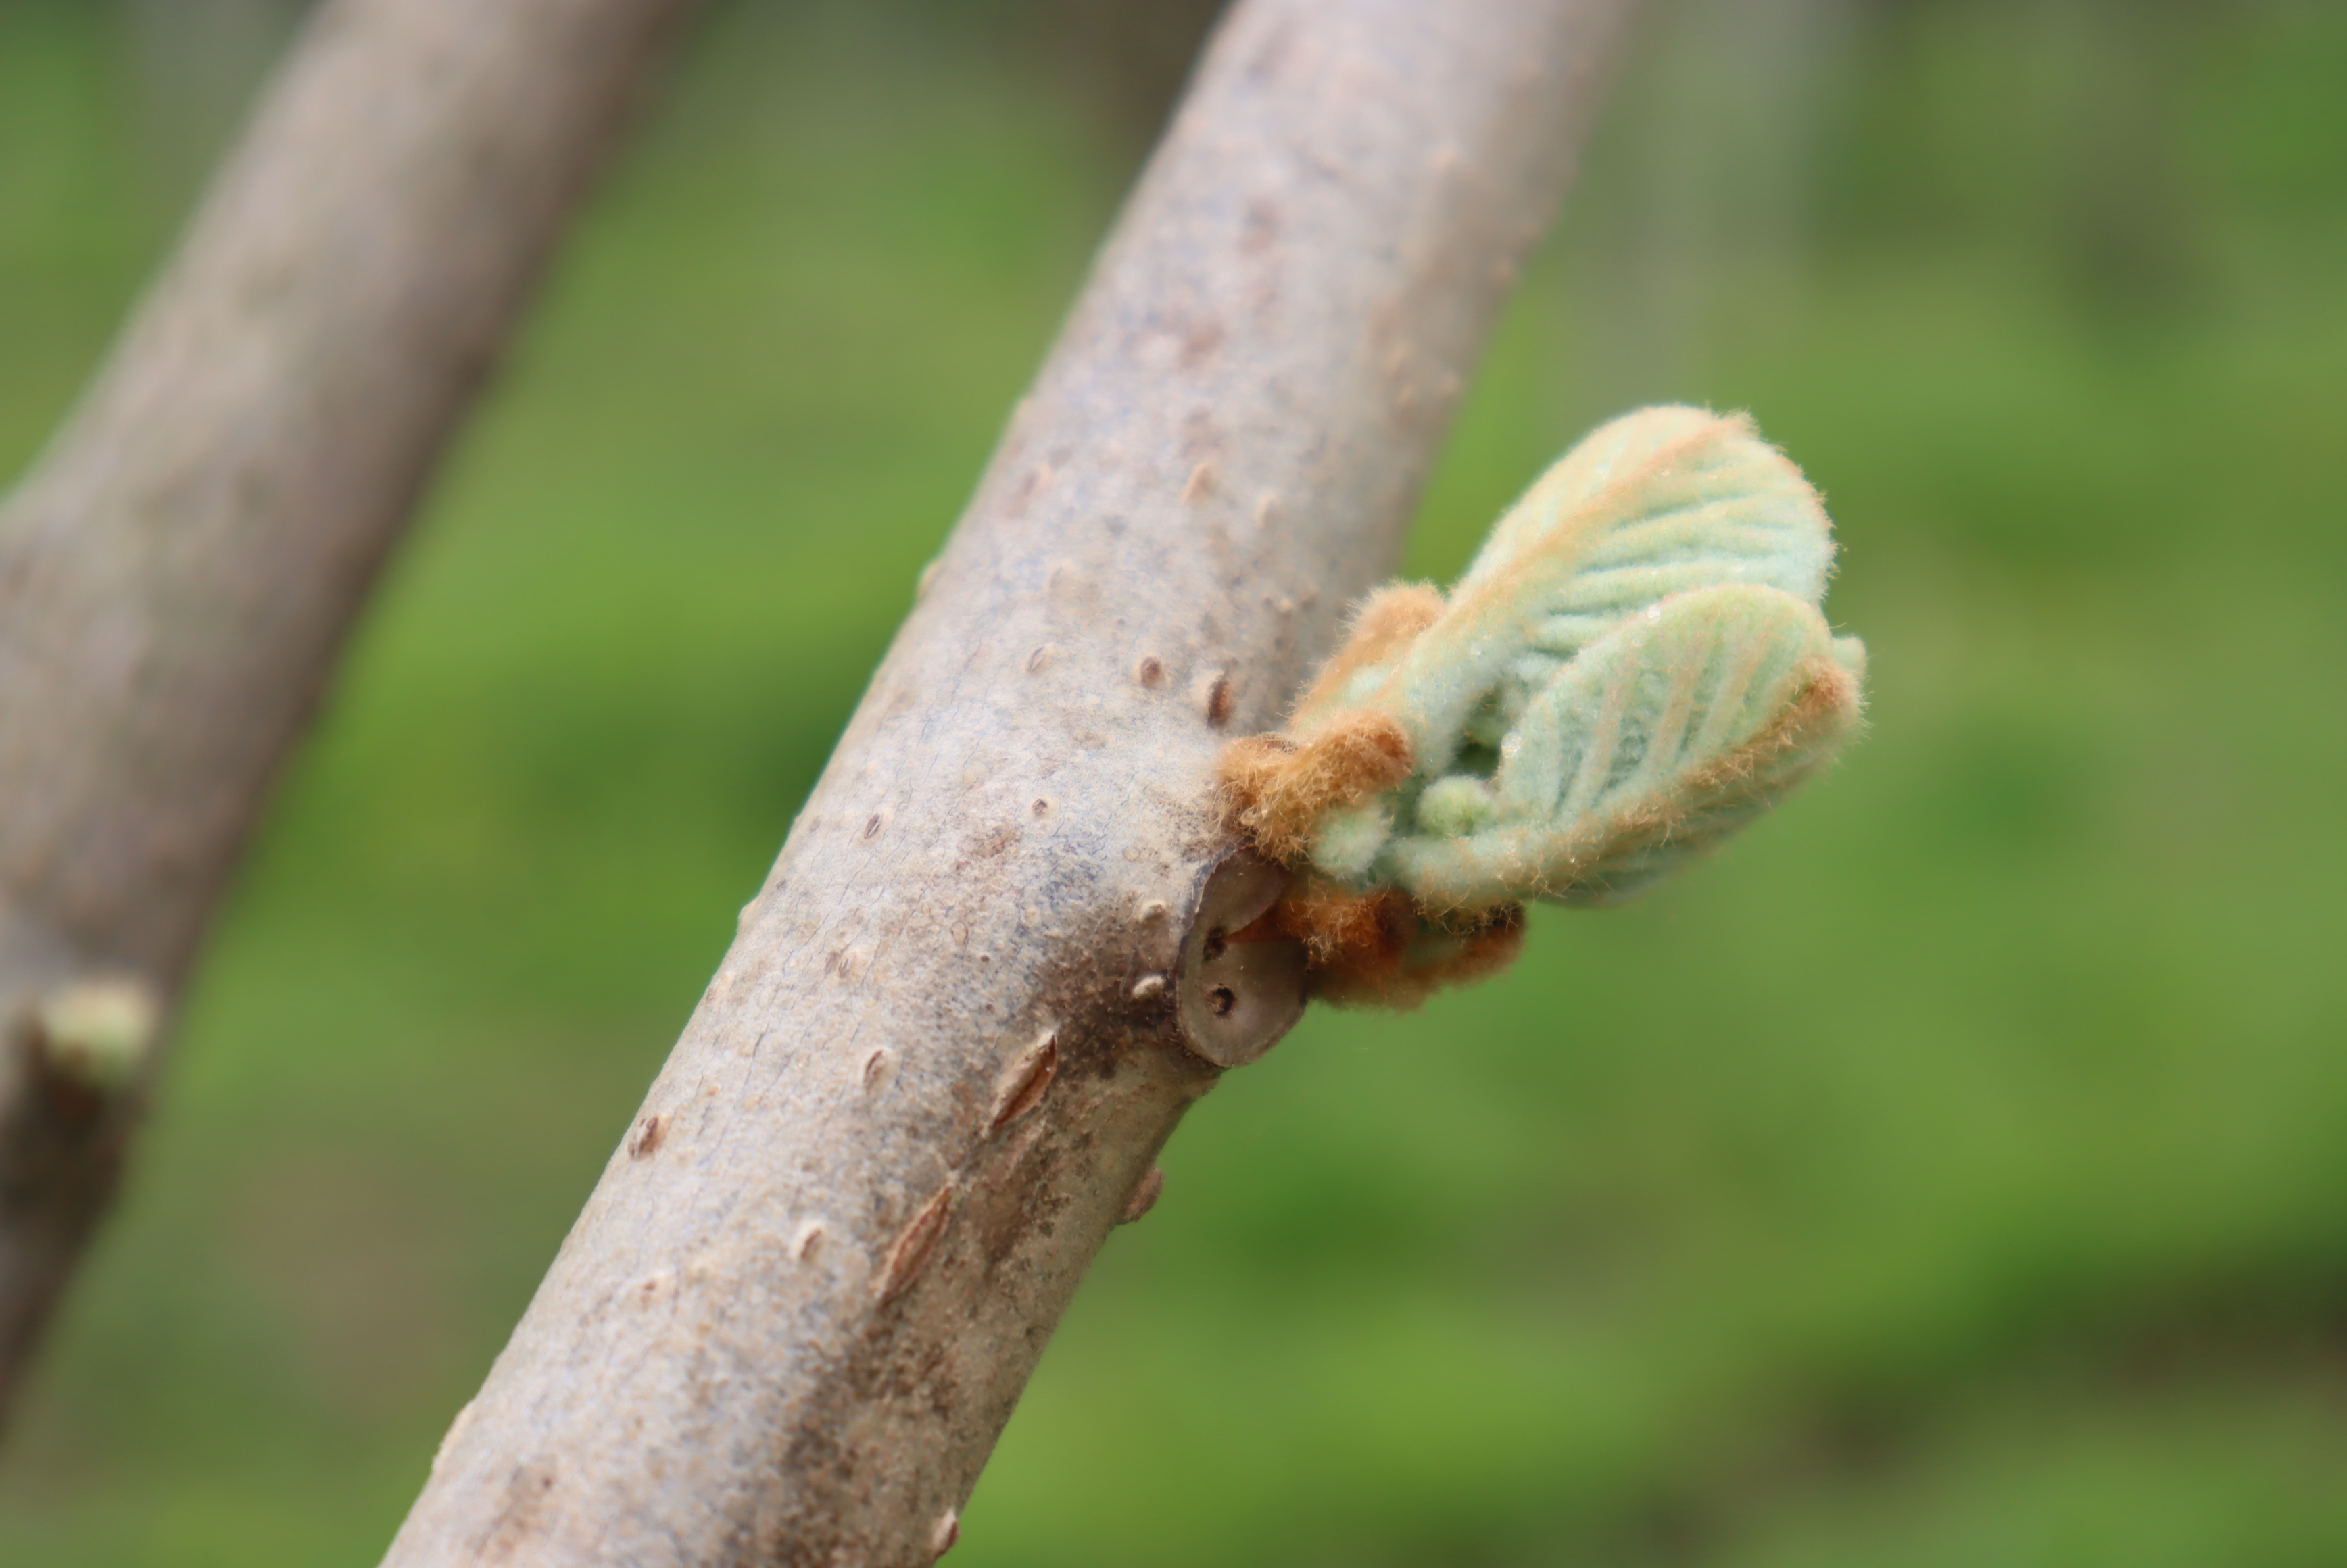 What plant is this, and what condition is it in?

kiwi, healthy
